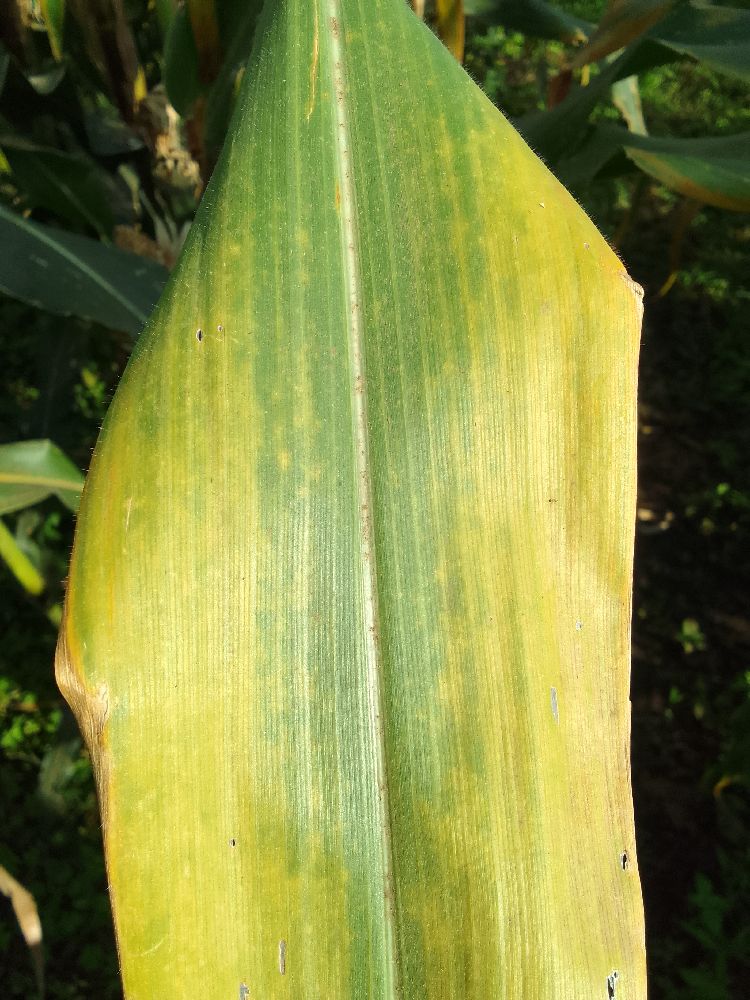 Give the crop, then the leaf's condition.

maize, maize lethal necrosis
